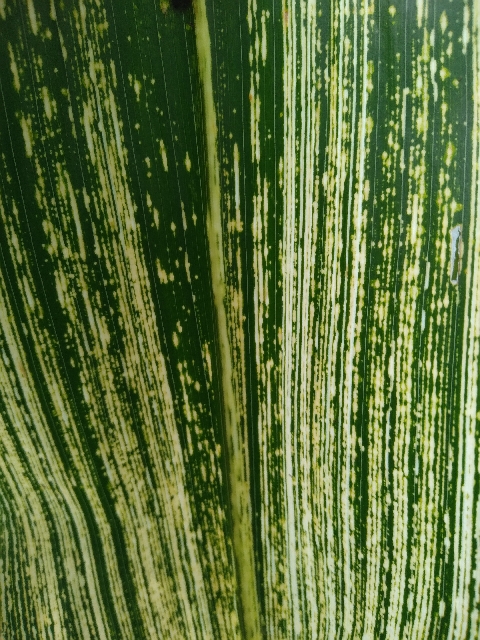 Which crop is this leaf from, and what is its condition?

maize, maize streak virus
